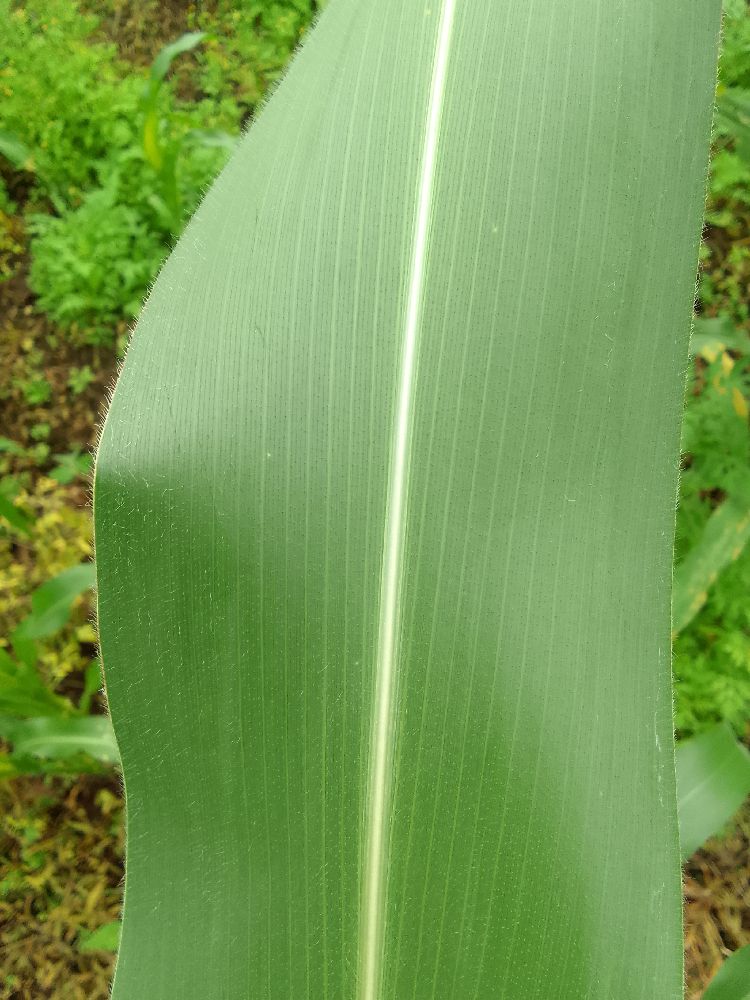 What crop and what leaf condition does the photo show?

maize, healthy
